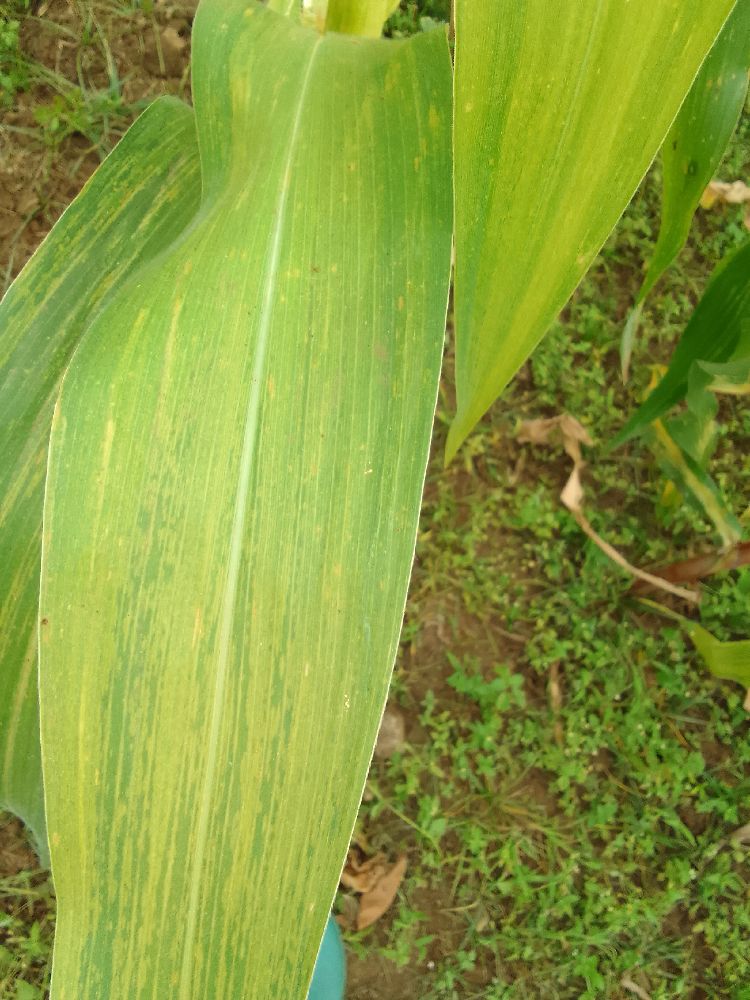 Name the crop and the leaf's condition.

maize, maize lethal necrosis
